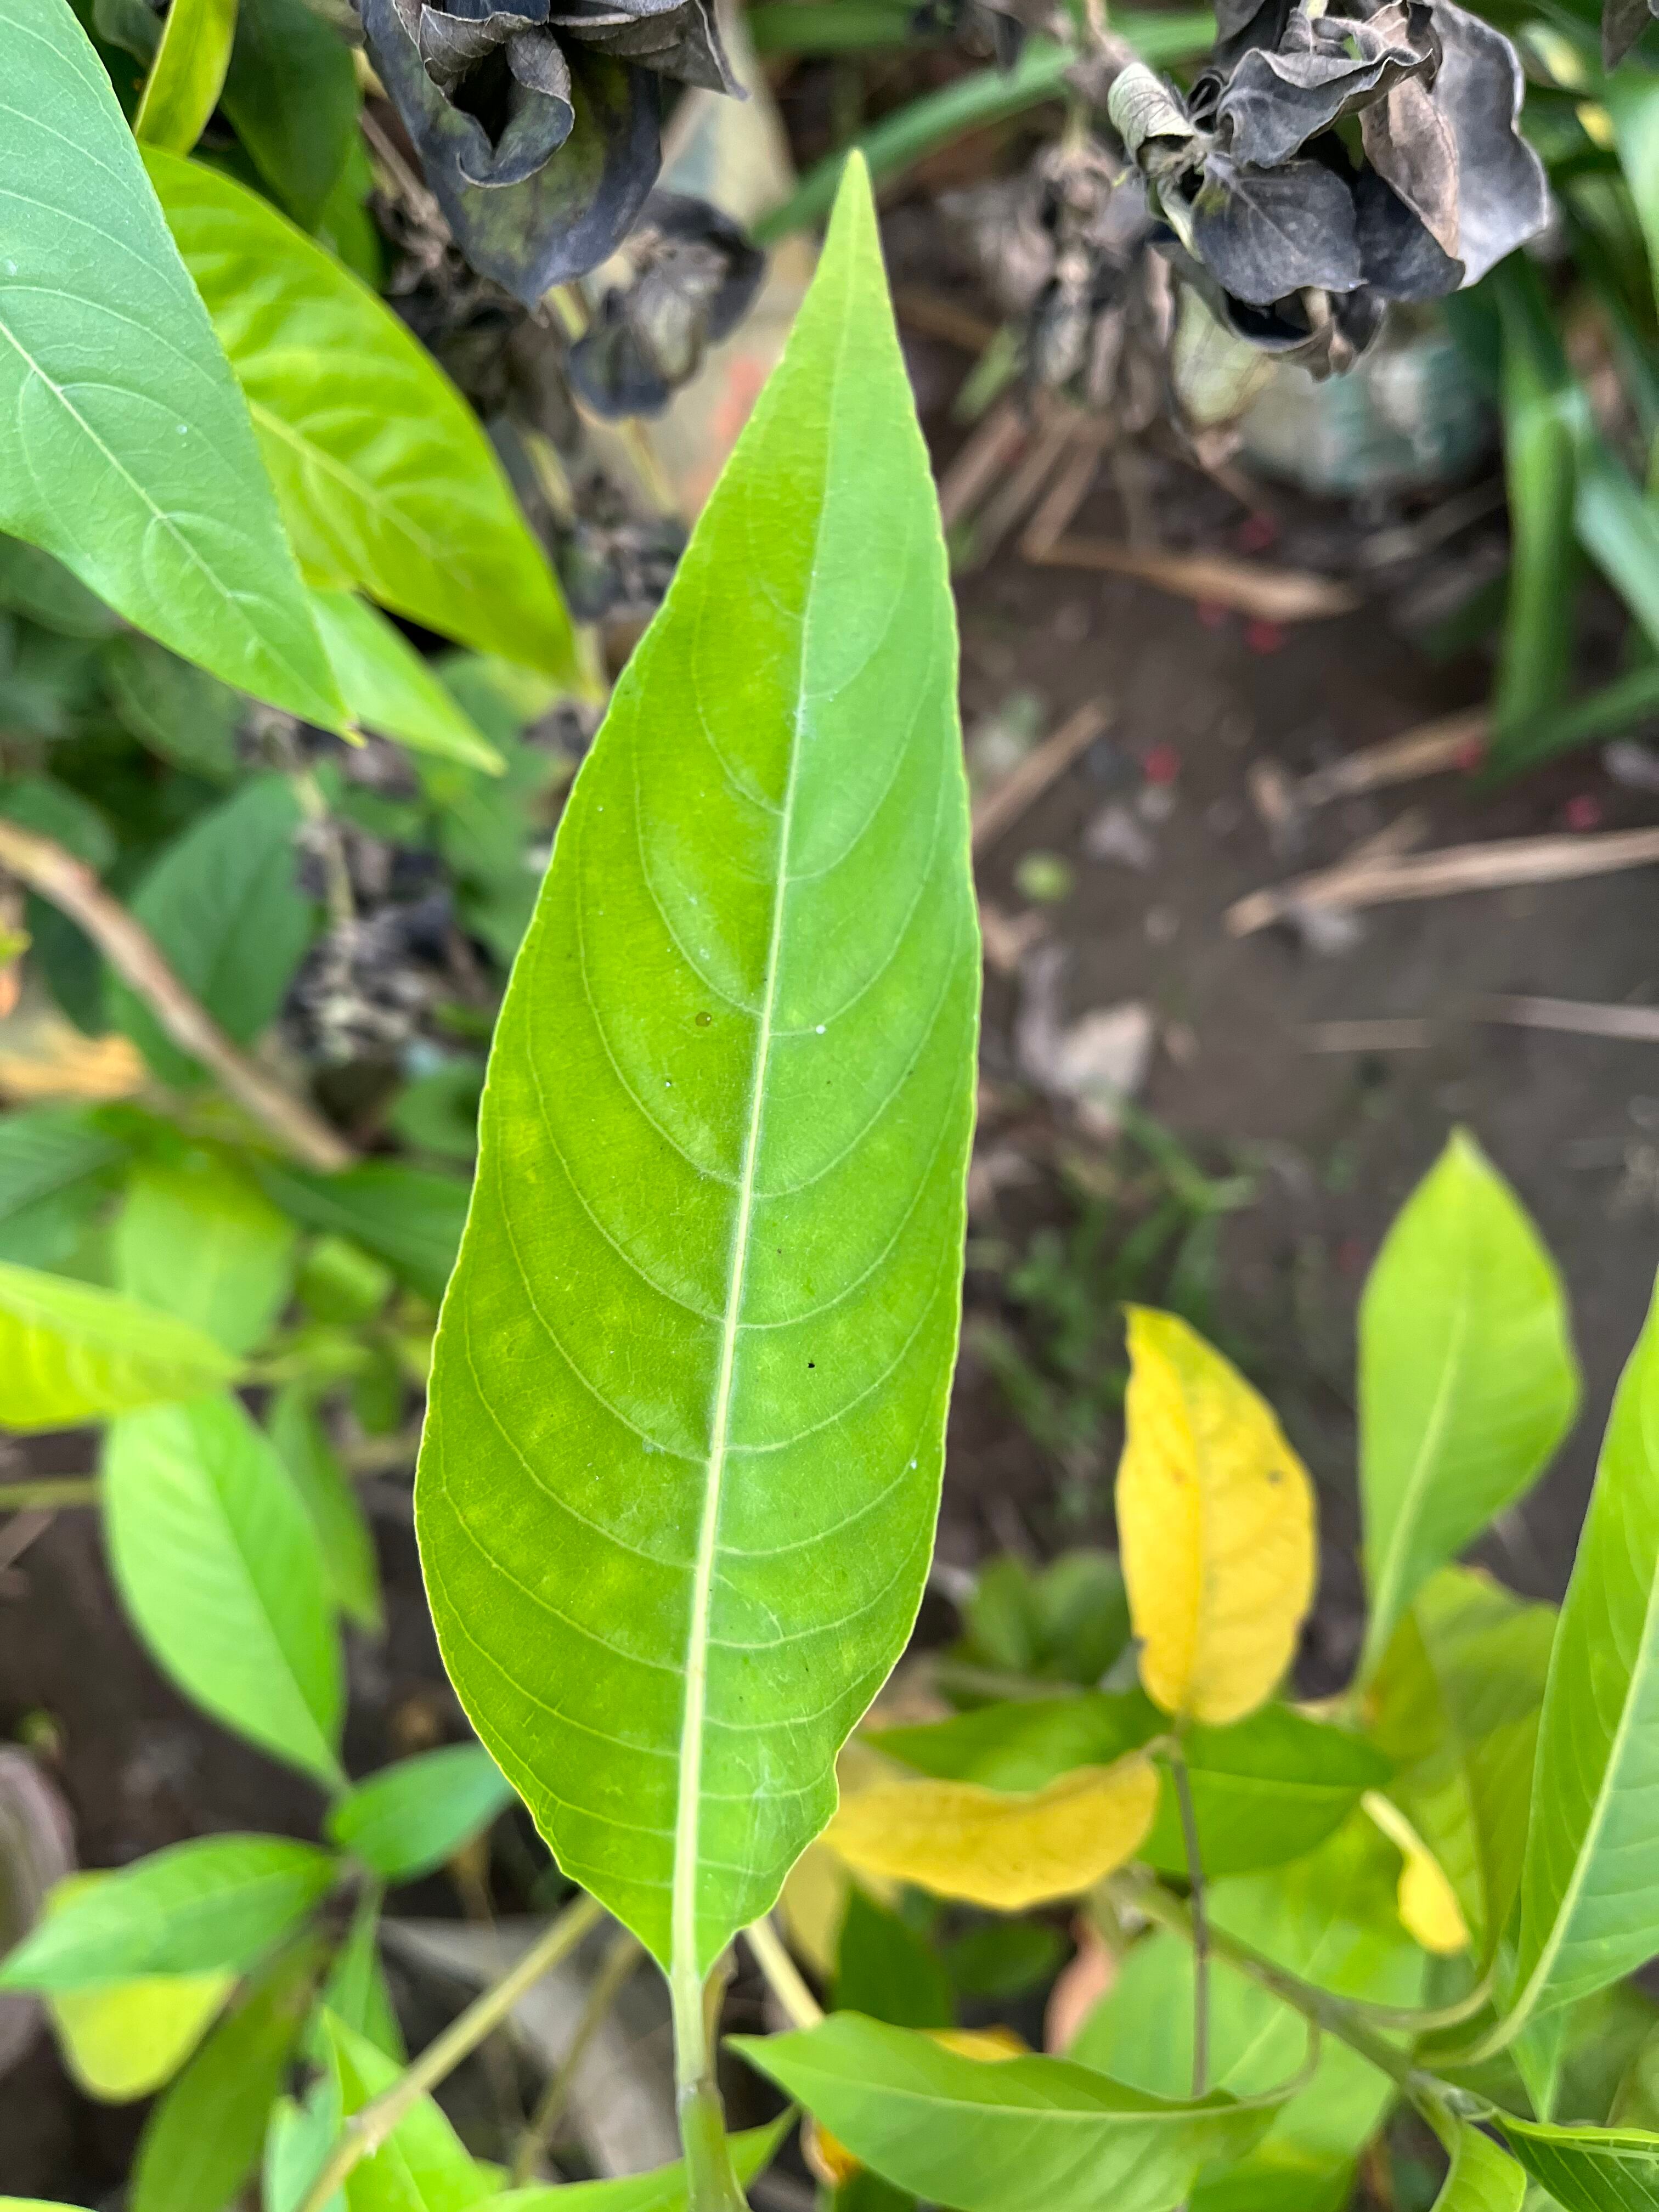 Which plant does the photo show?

vasaka
